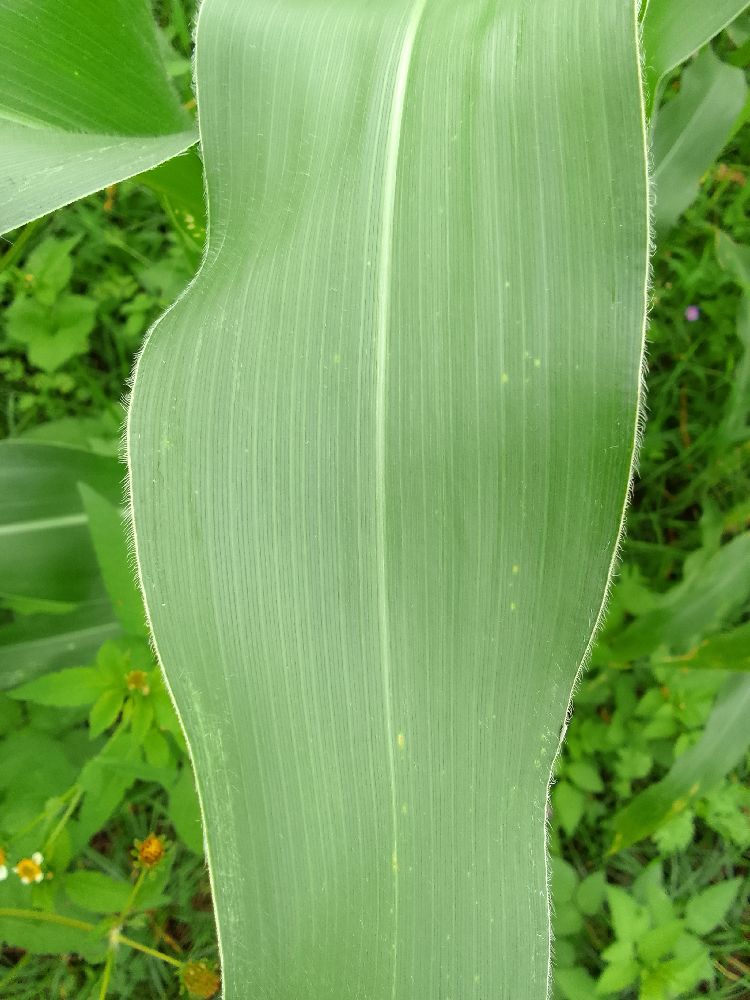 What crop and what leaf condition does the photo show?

maize, healthy
